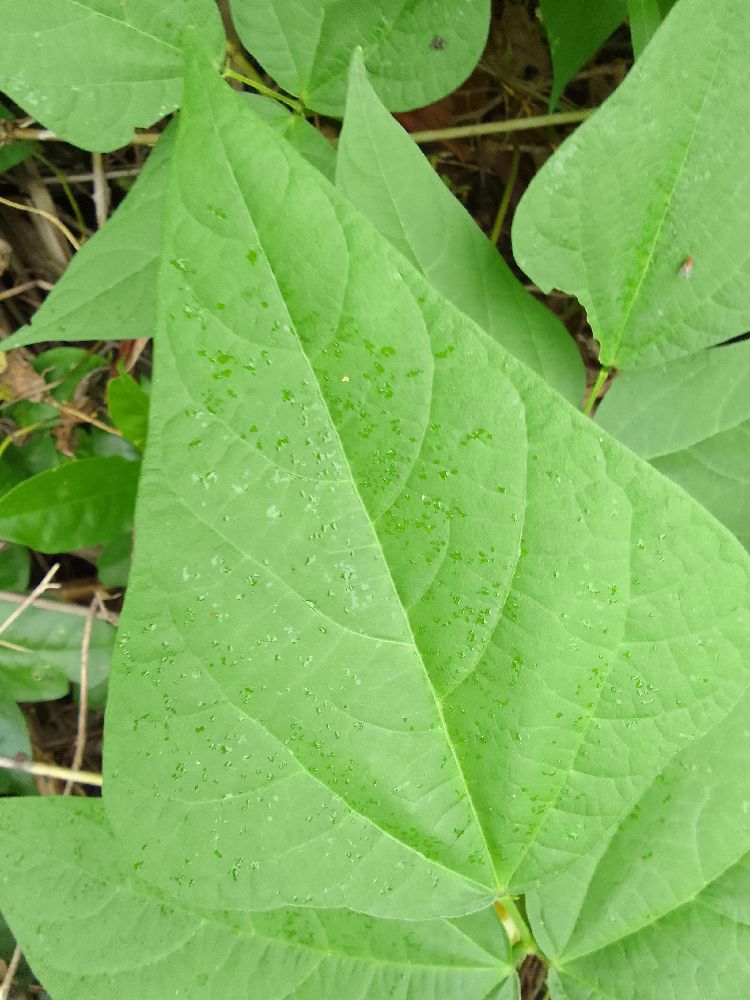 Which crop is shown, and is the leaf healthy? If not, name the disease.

common bean, healthy
